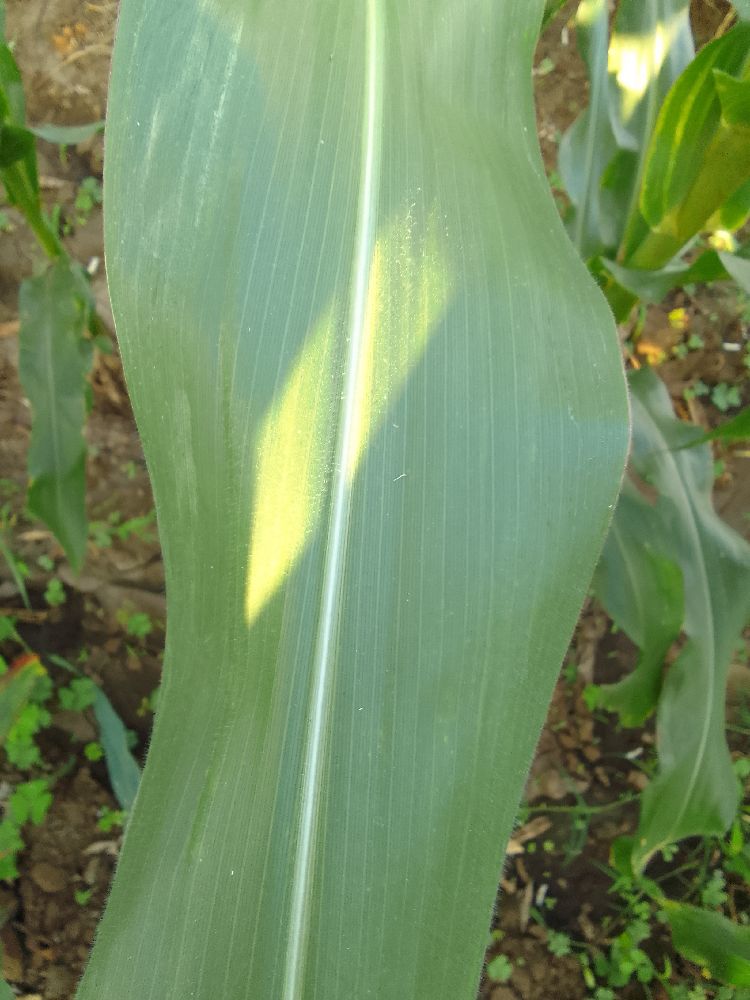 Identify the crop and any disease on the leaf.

maize, healthy
